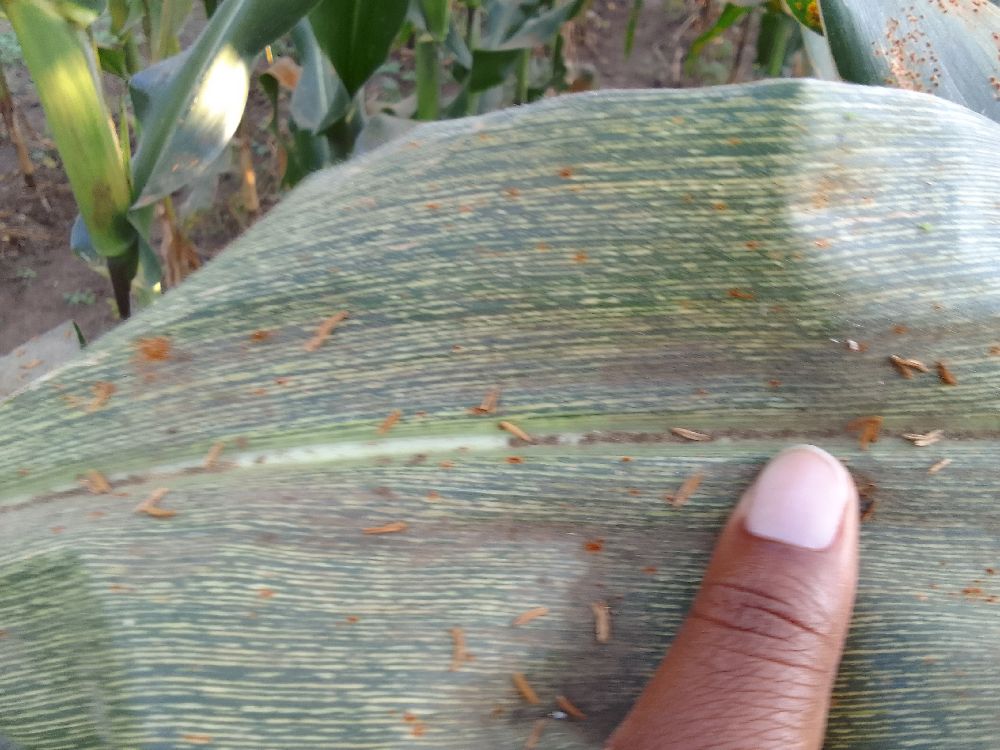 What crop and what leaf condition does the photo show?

maize, maize streak virus
